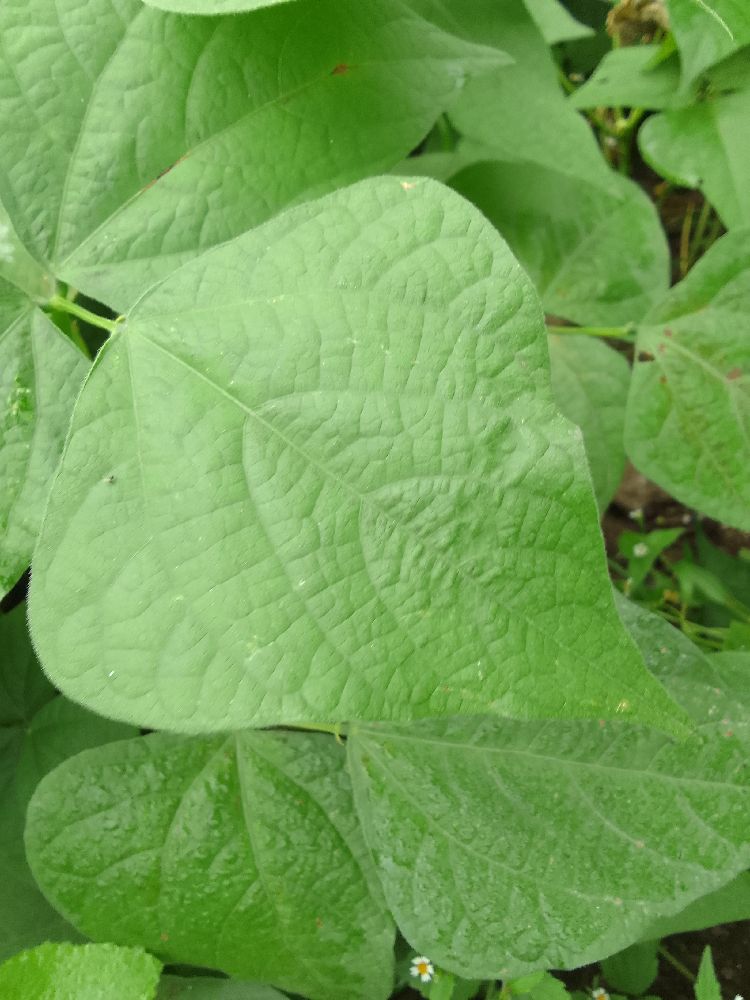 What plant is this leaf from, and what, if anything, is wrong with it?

common bean, healthy
